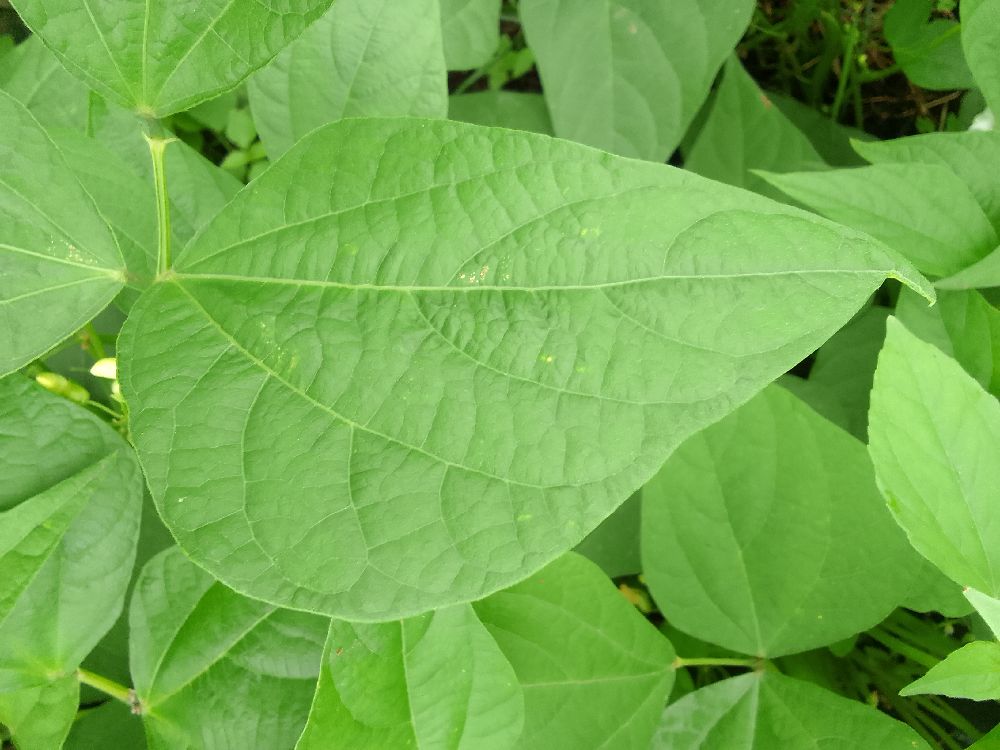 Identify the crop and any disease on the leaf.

common bean, healthy
